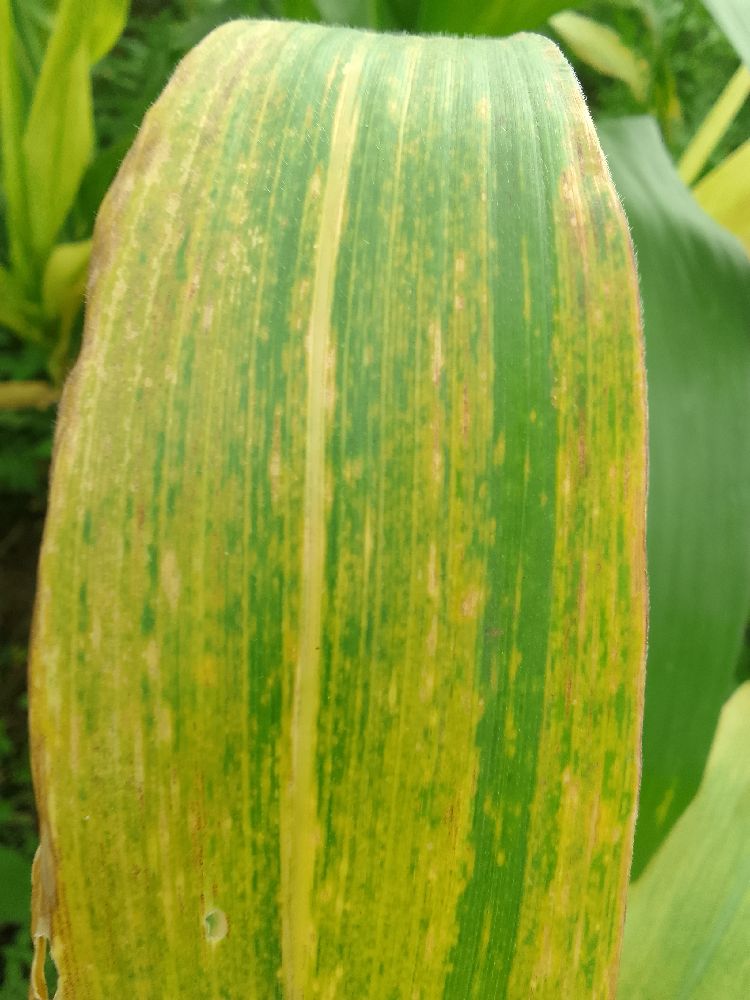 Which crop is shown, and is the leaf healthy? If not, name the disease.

maize, maize lethal necrosis
